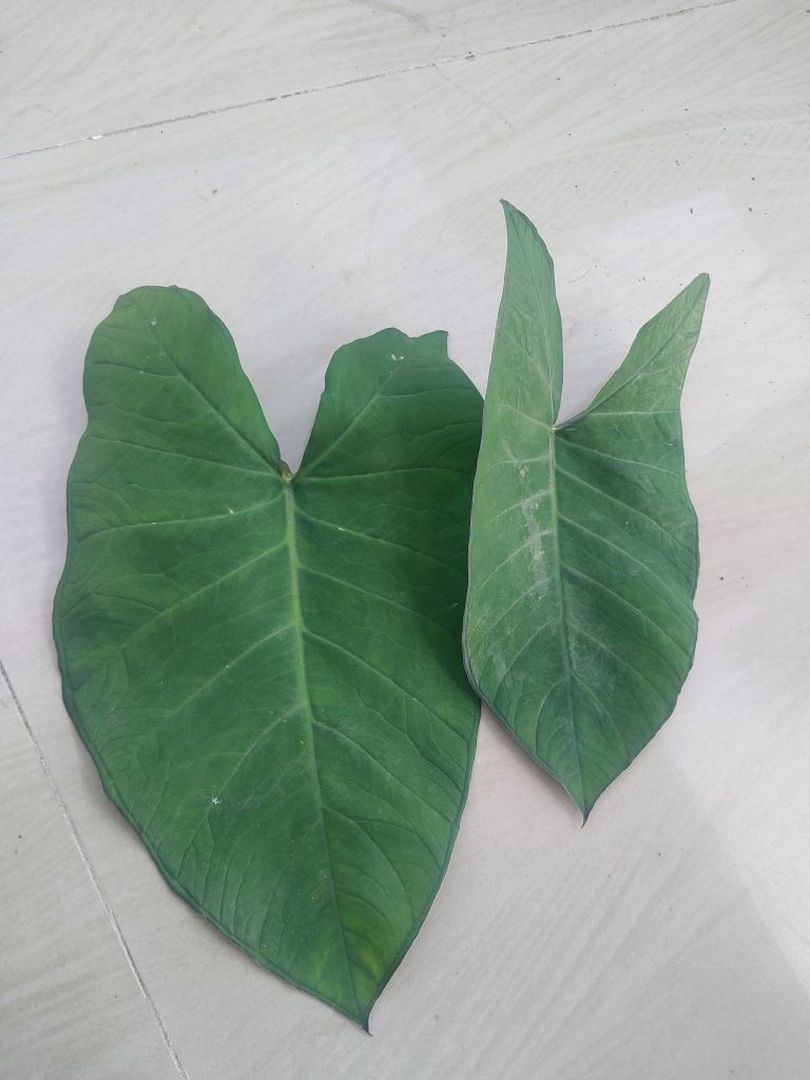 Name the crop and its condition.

taro, healthy
